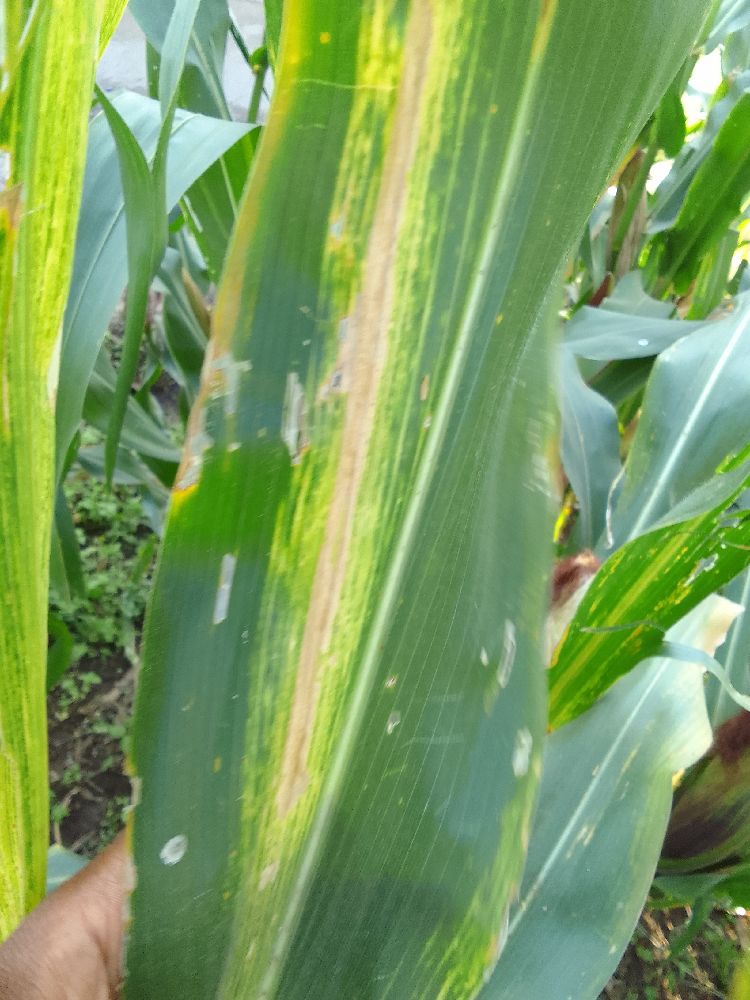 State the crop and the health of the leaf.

maize, maize lethal necrosis
